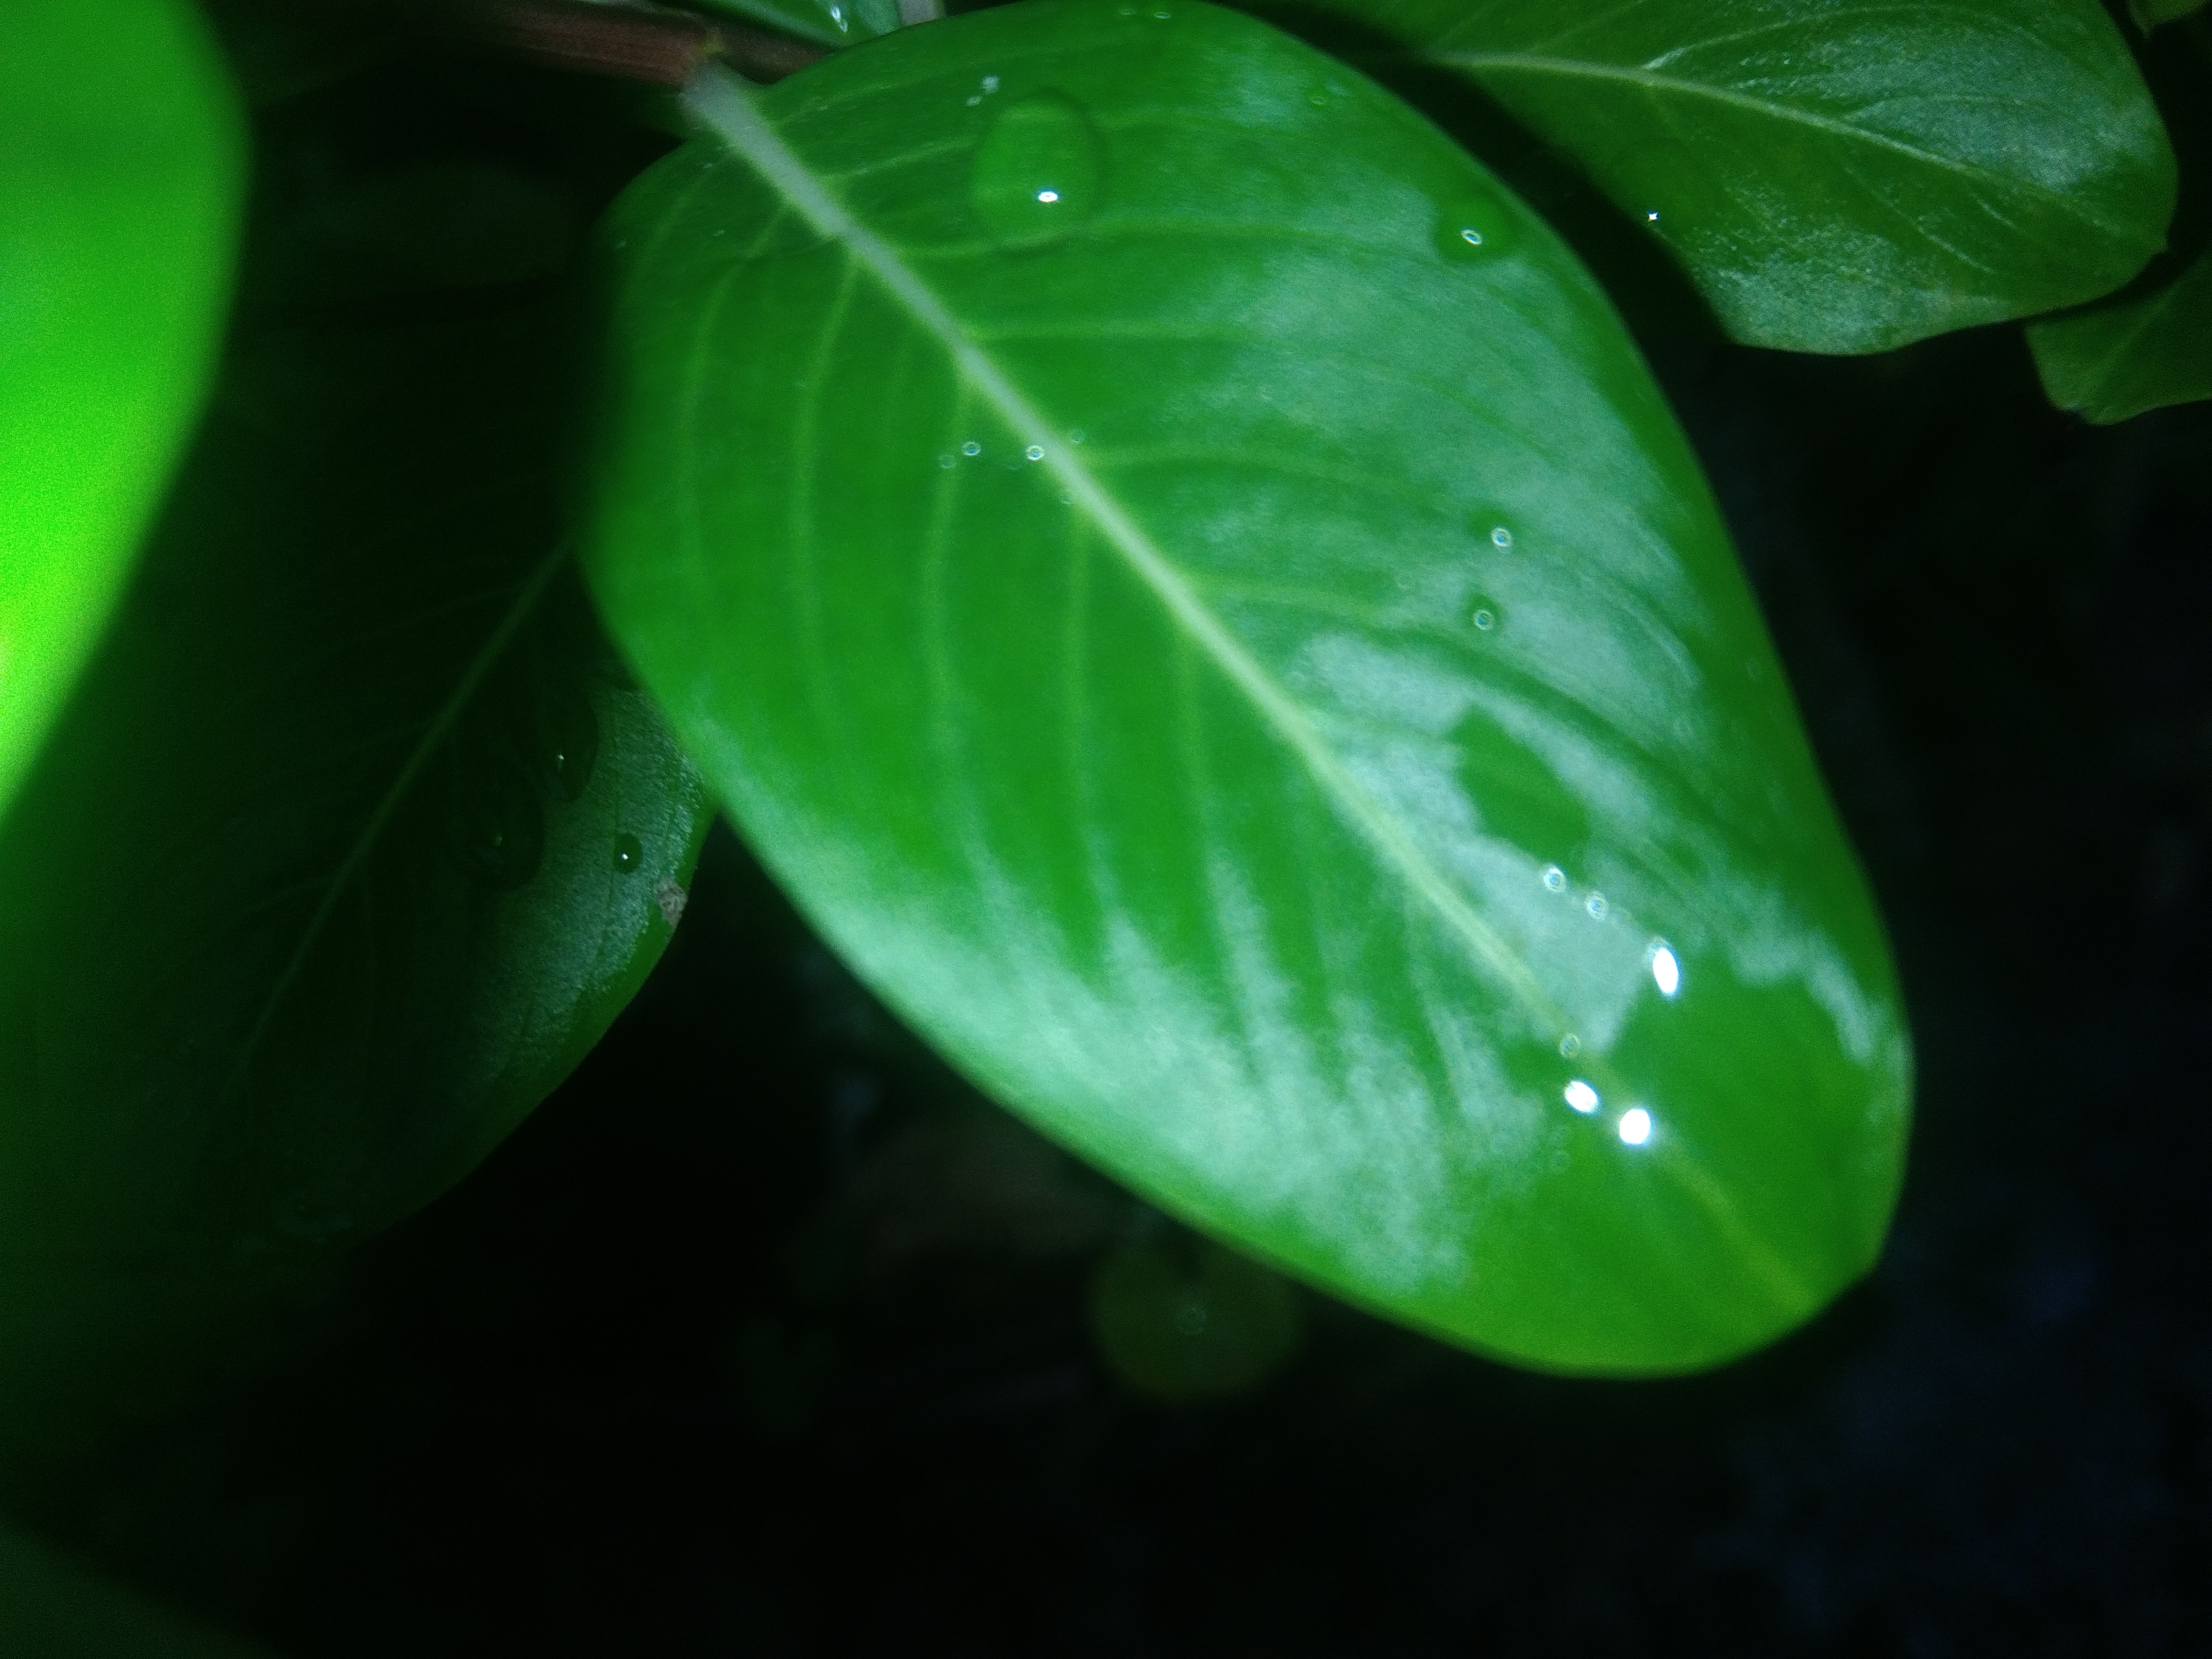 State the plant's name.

rose periwinkle
